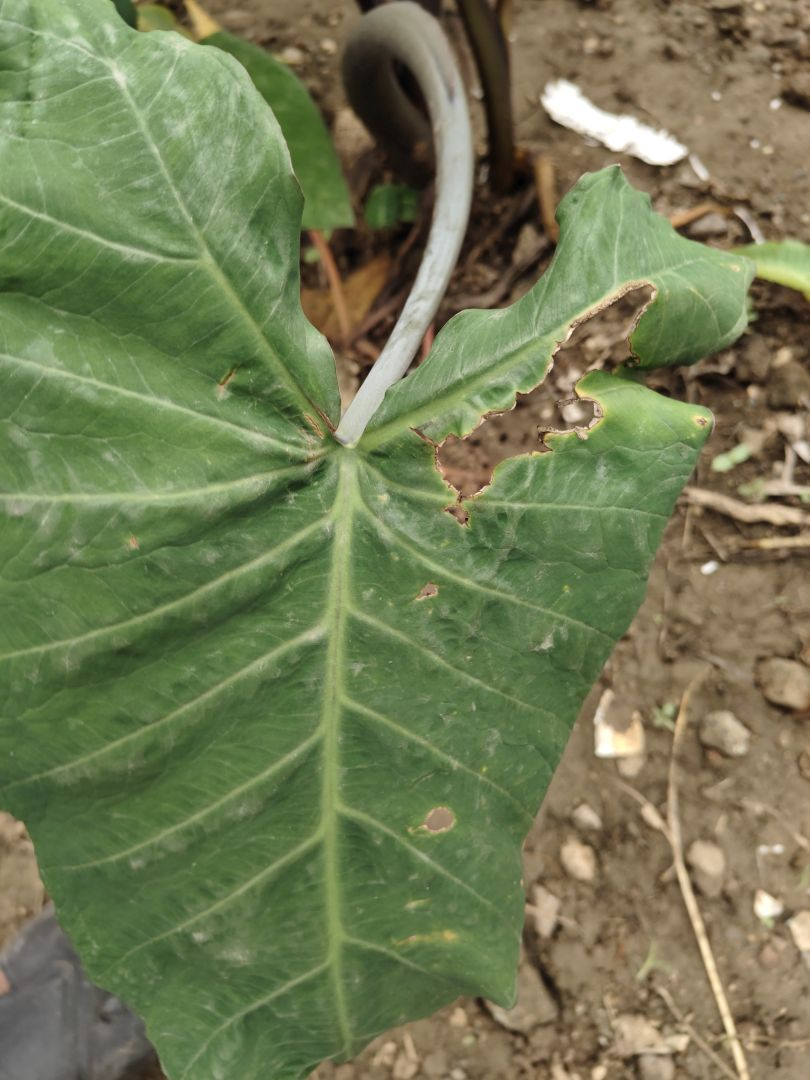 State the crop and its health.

taro, leaf blight
